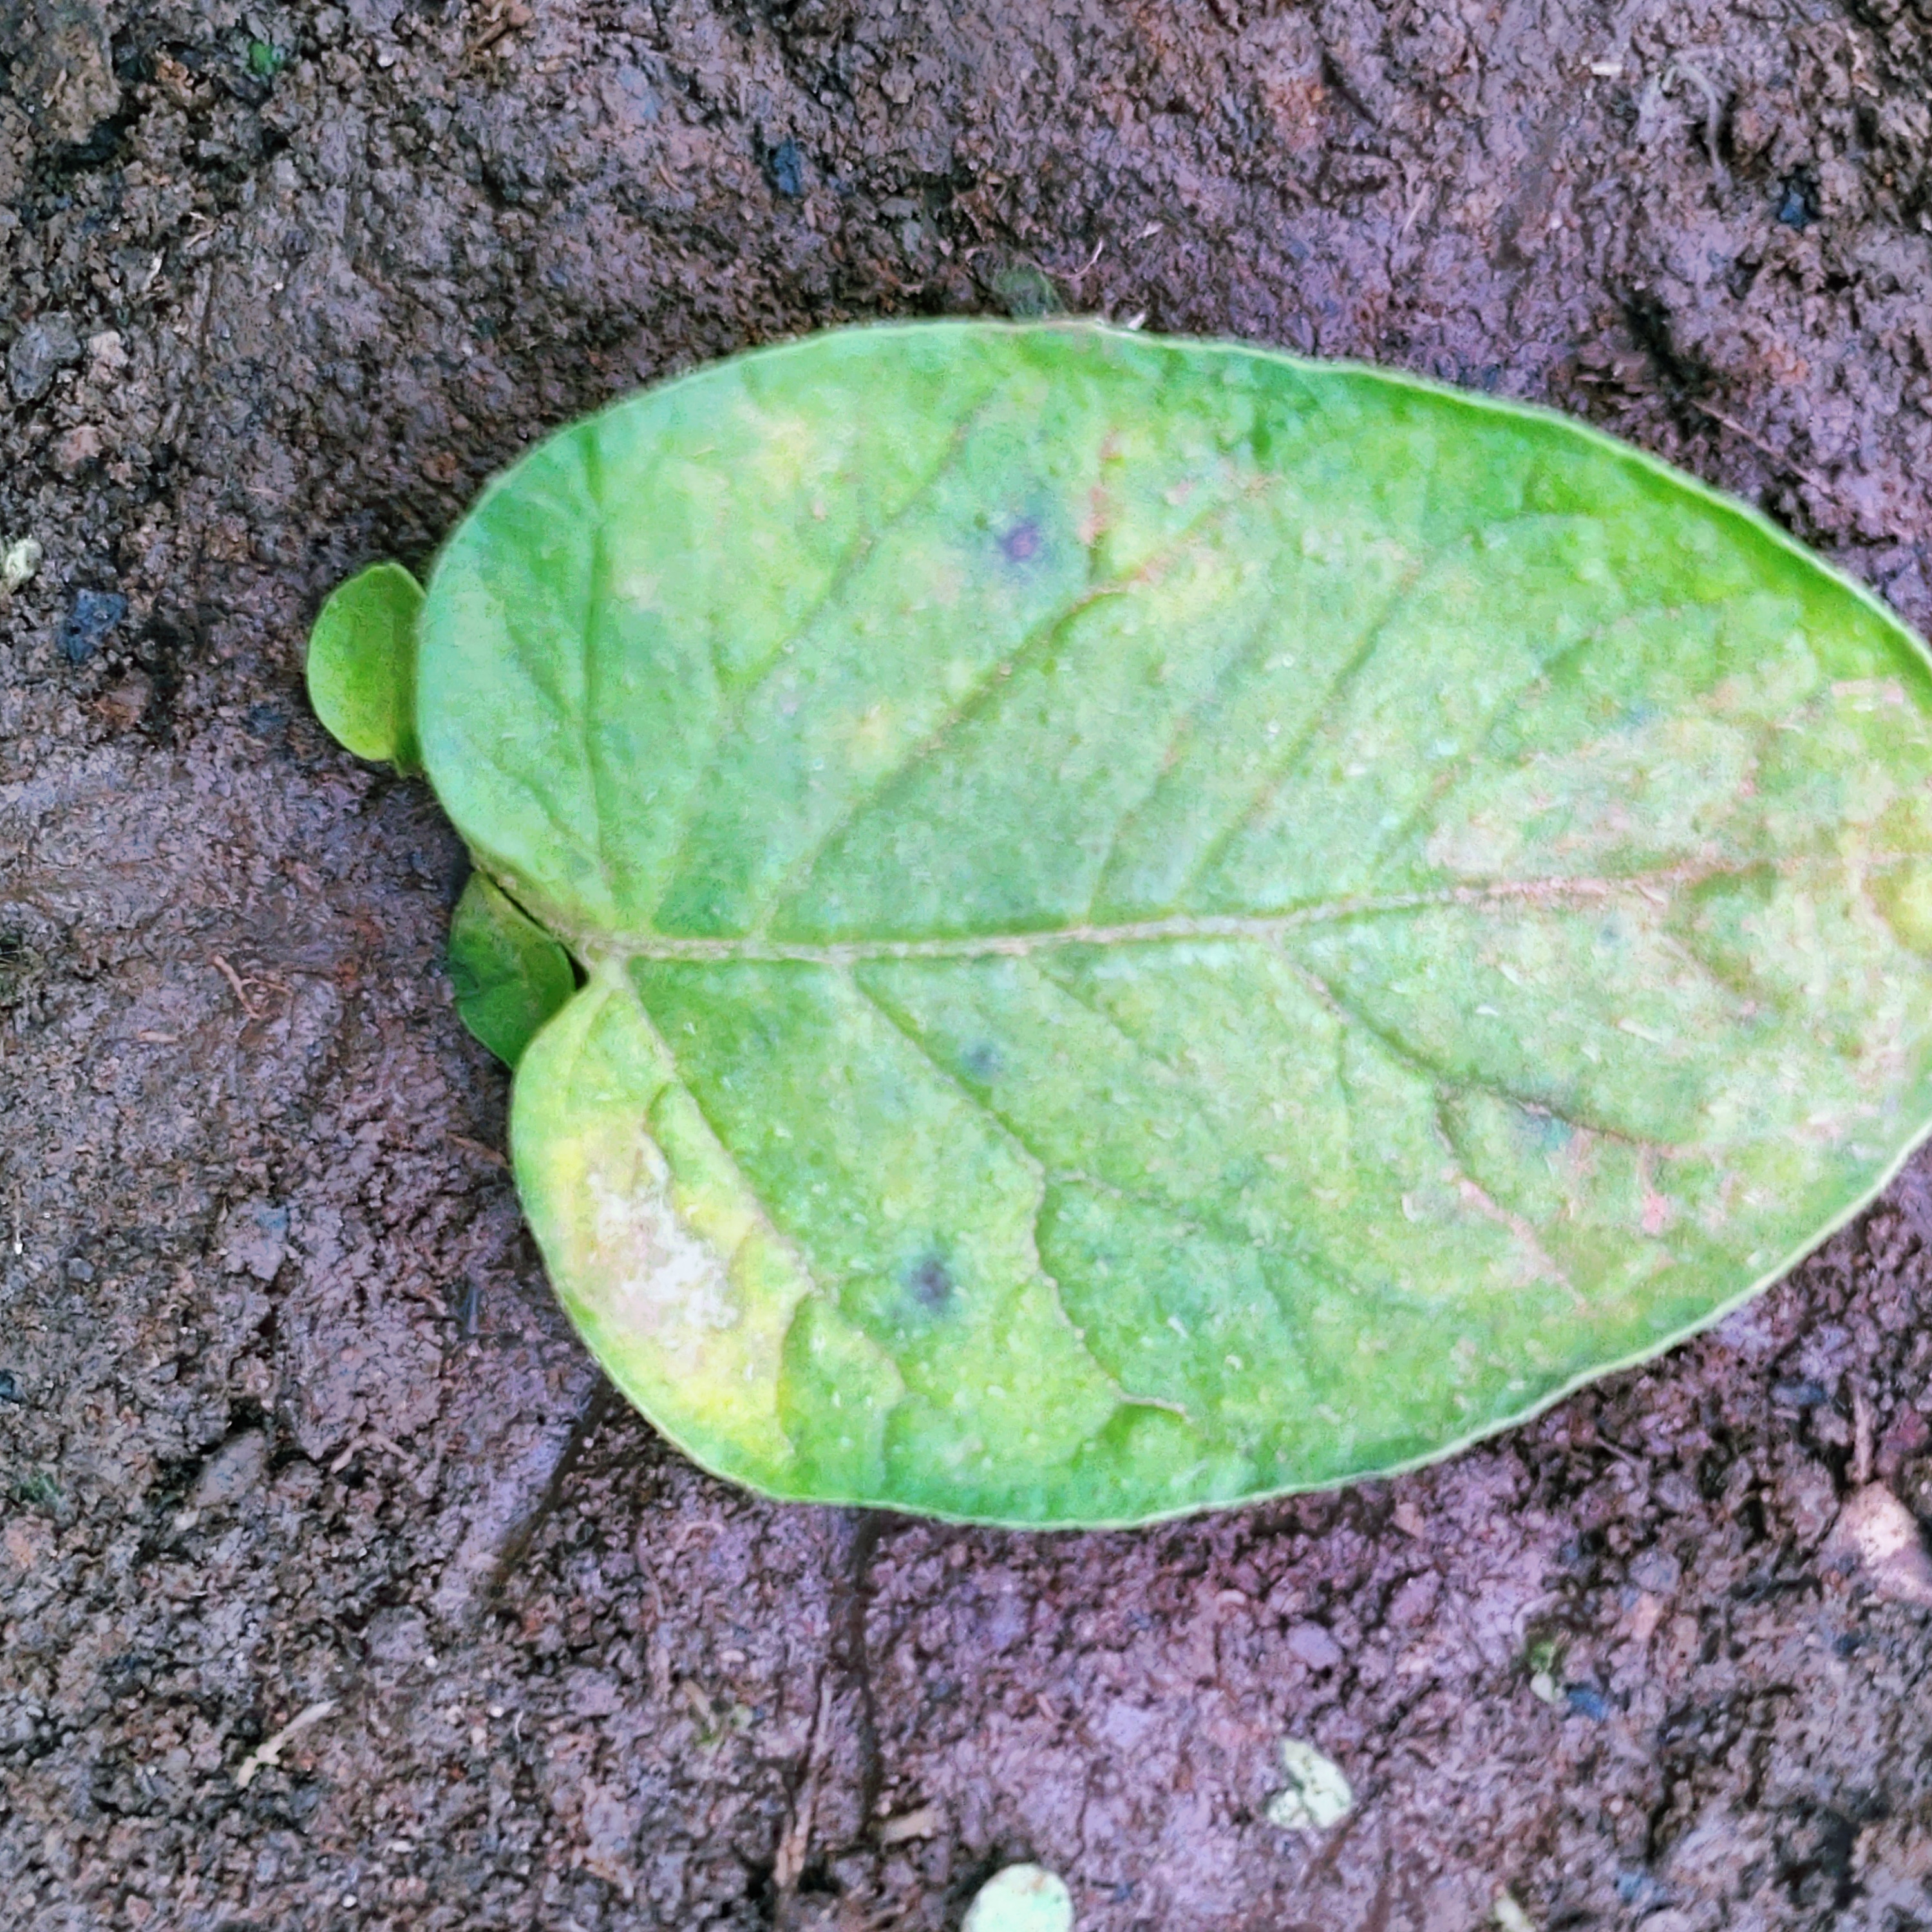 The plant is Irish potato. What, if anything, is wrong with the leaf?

late blight
